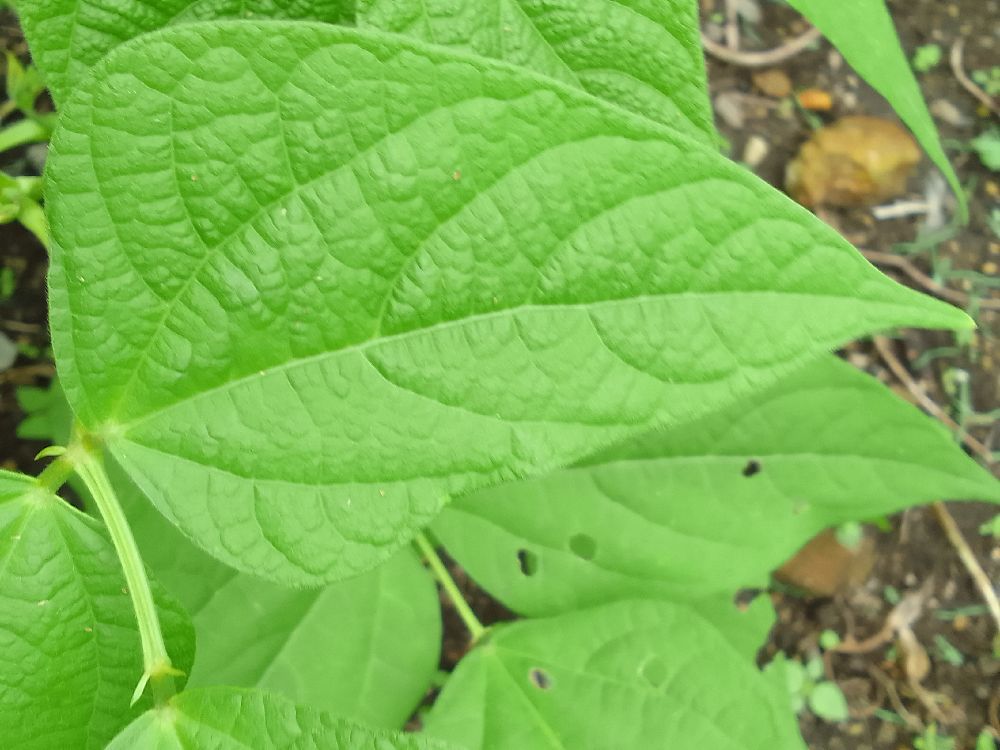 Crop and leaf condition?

common bean, healthy
